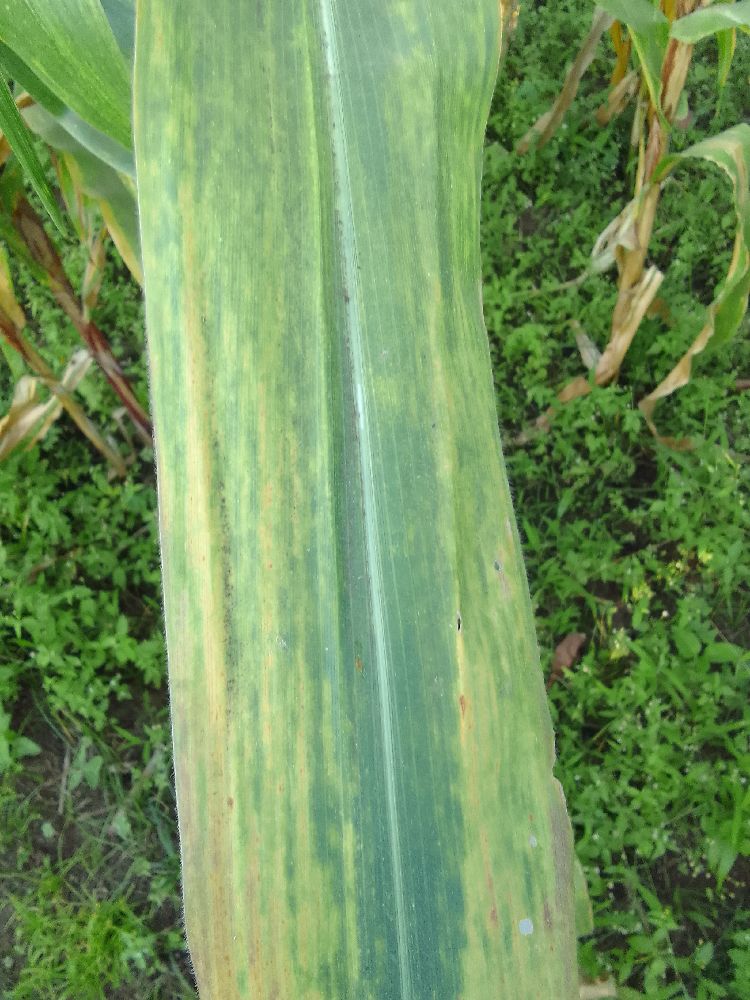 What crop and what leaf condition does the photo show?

maize, maize lethal necrosis
